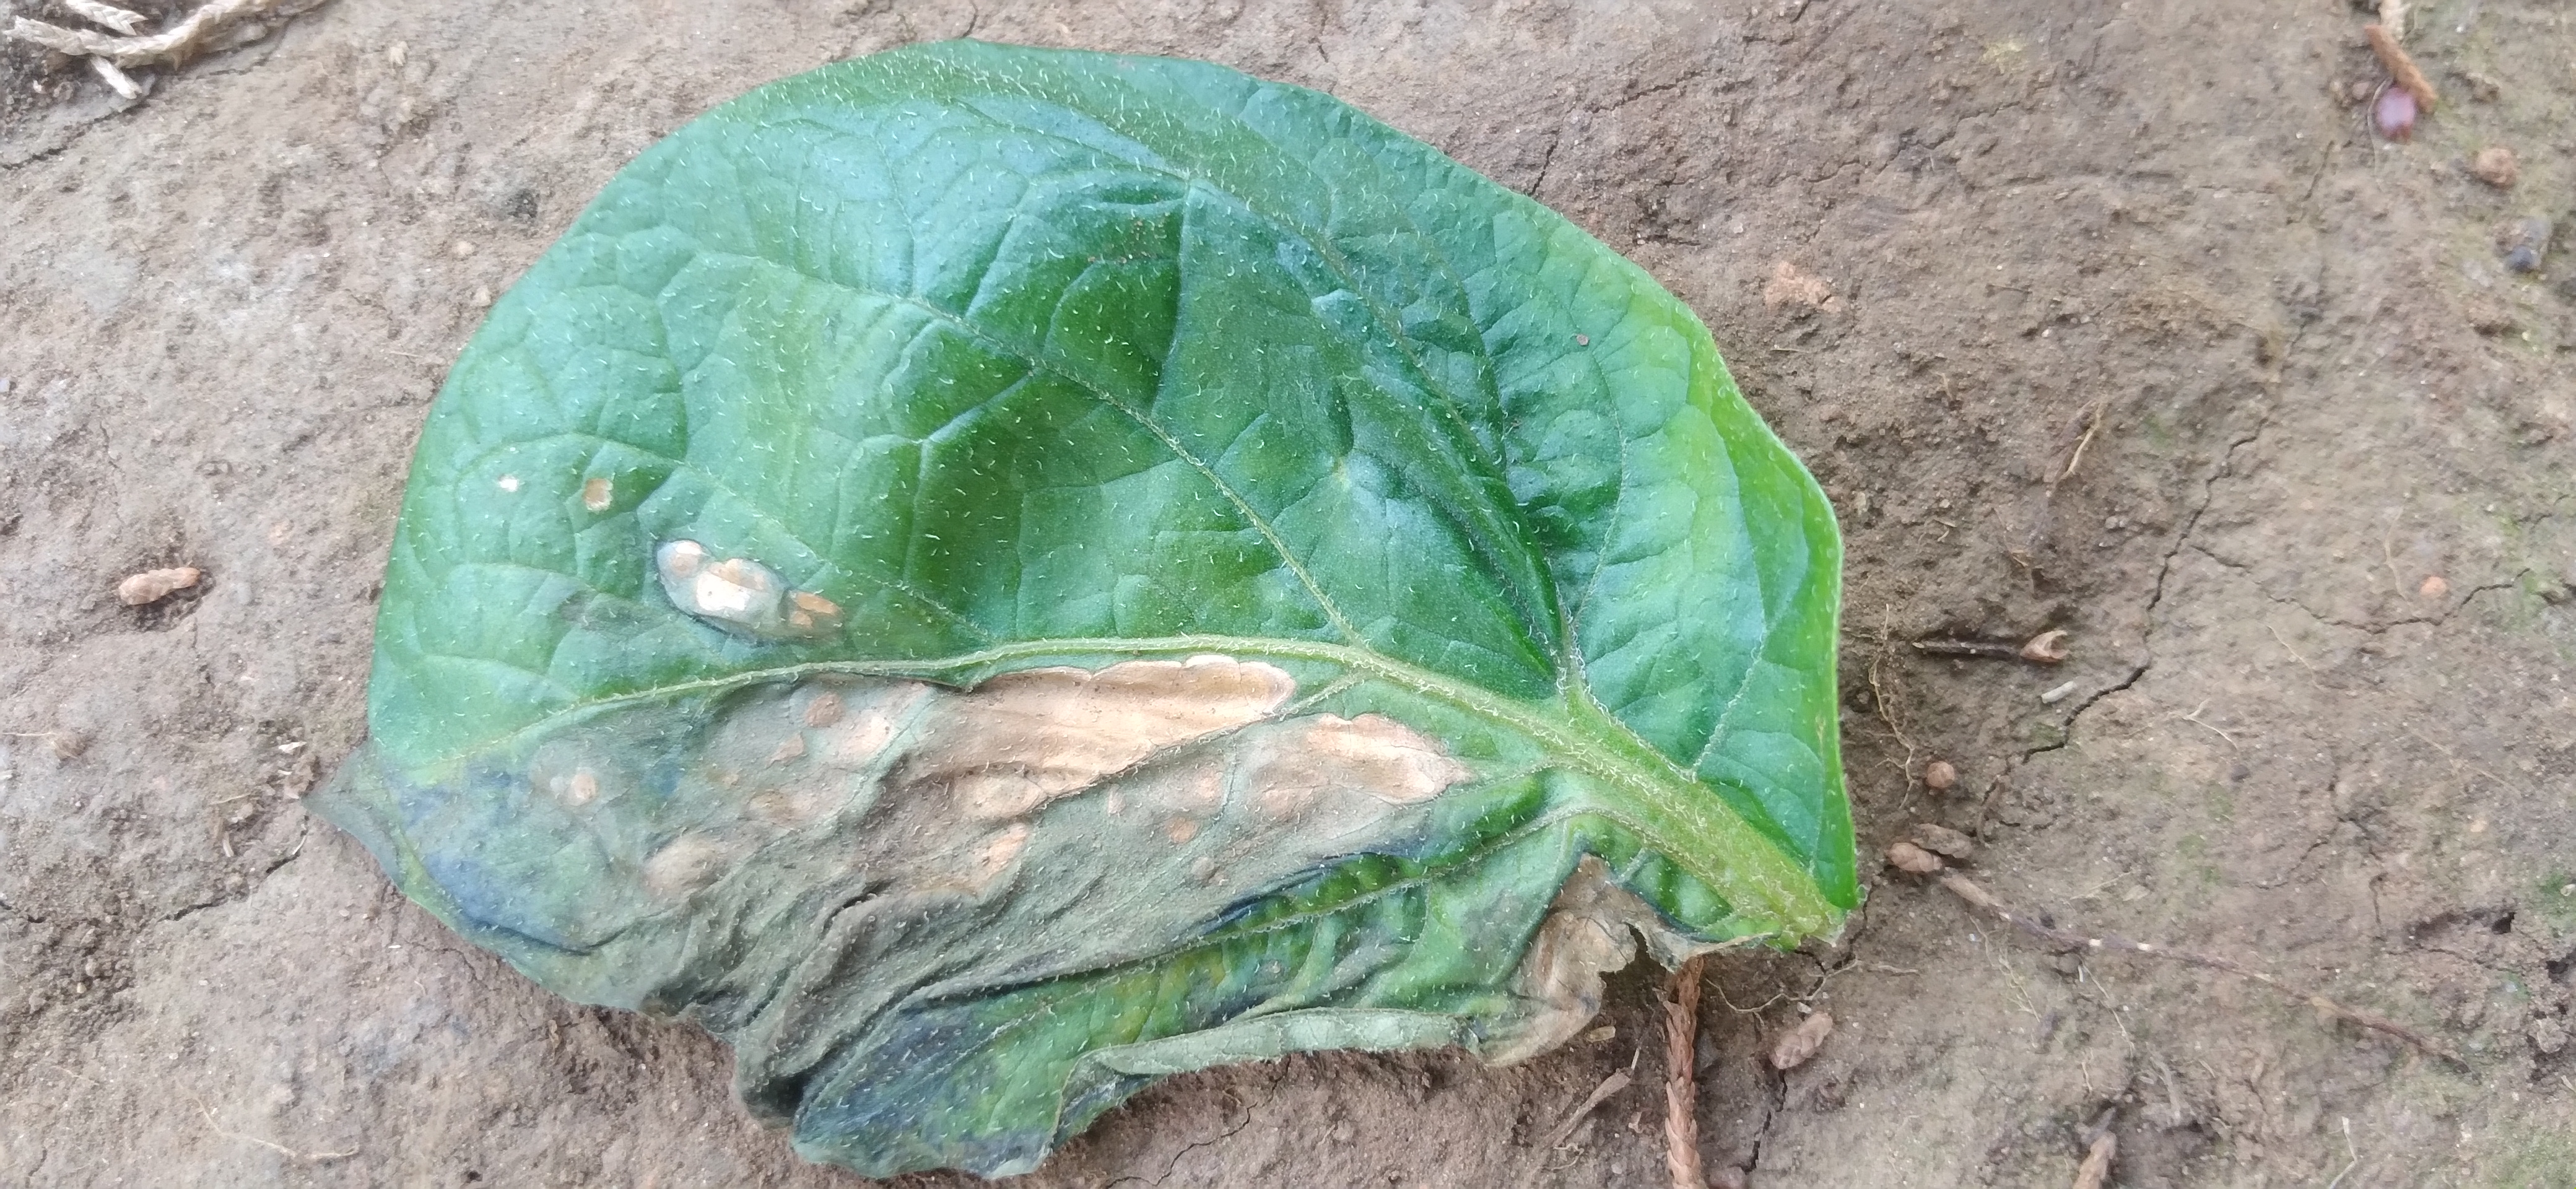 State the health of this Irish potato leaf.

early blight
